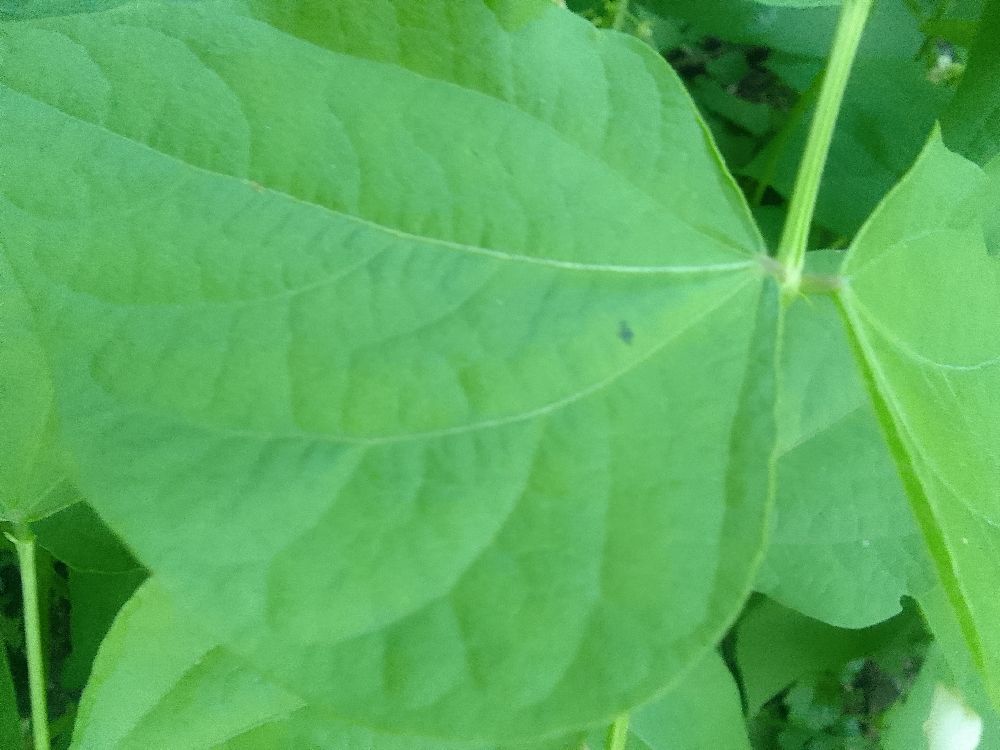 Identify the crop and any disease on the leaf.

common bean, healthy
